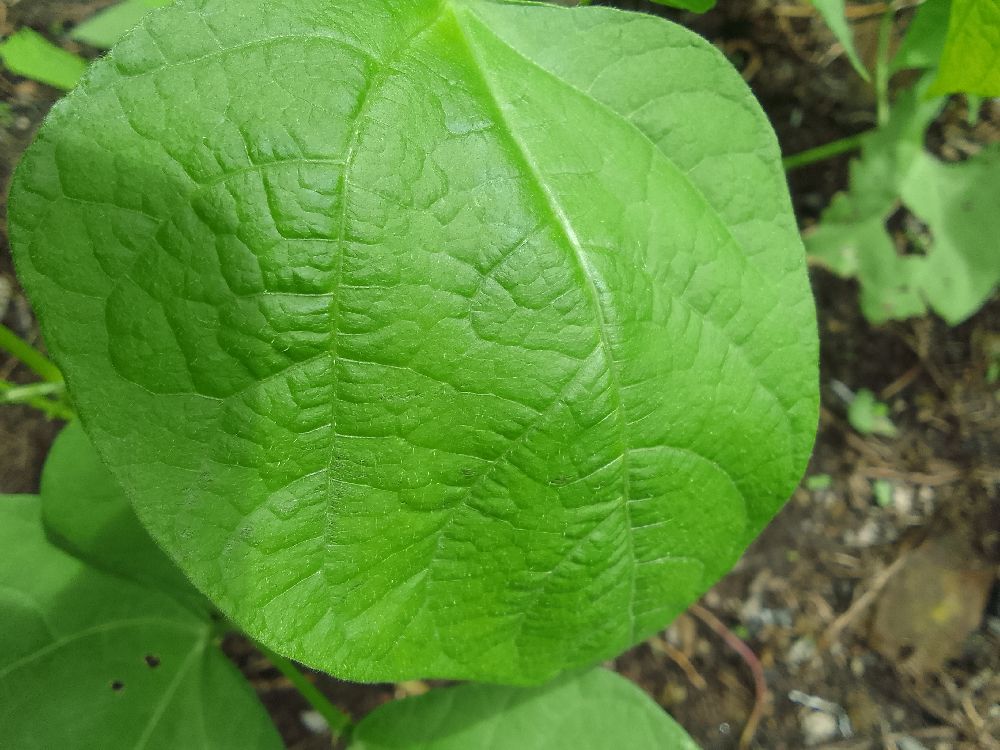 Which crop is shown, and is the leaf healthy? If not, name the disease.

common bean, healthy
